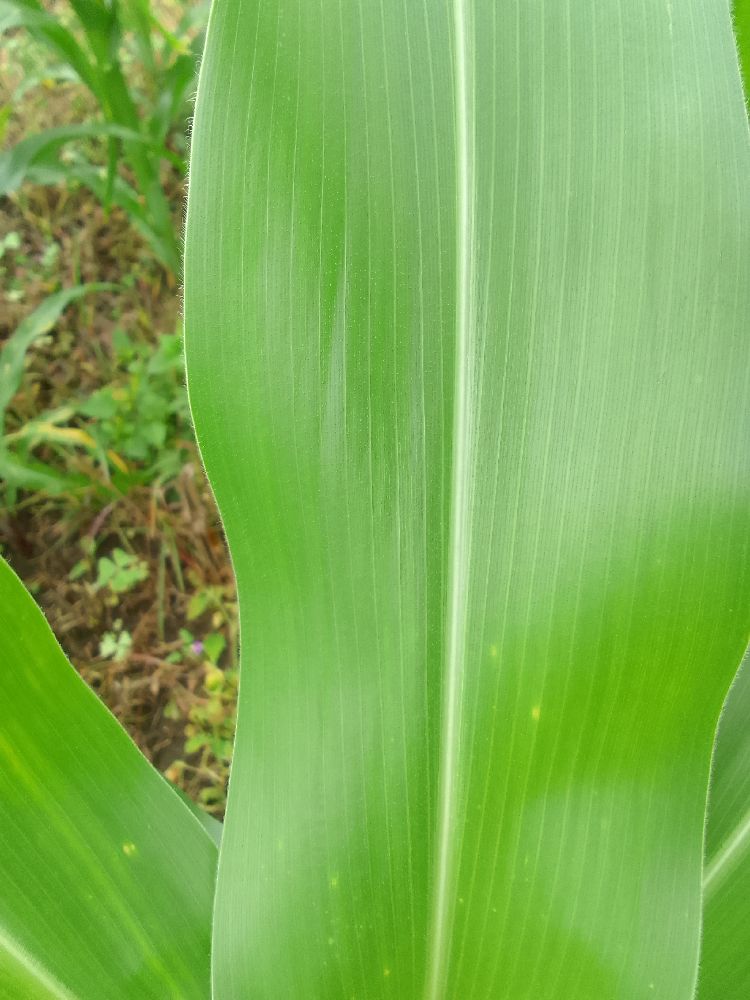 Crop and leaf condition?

maize, healthy
